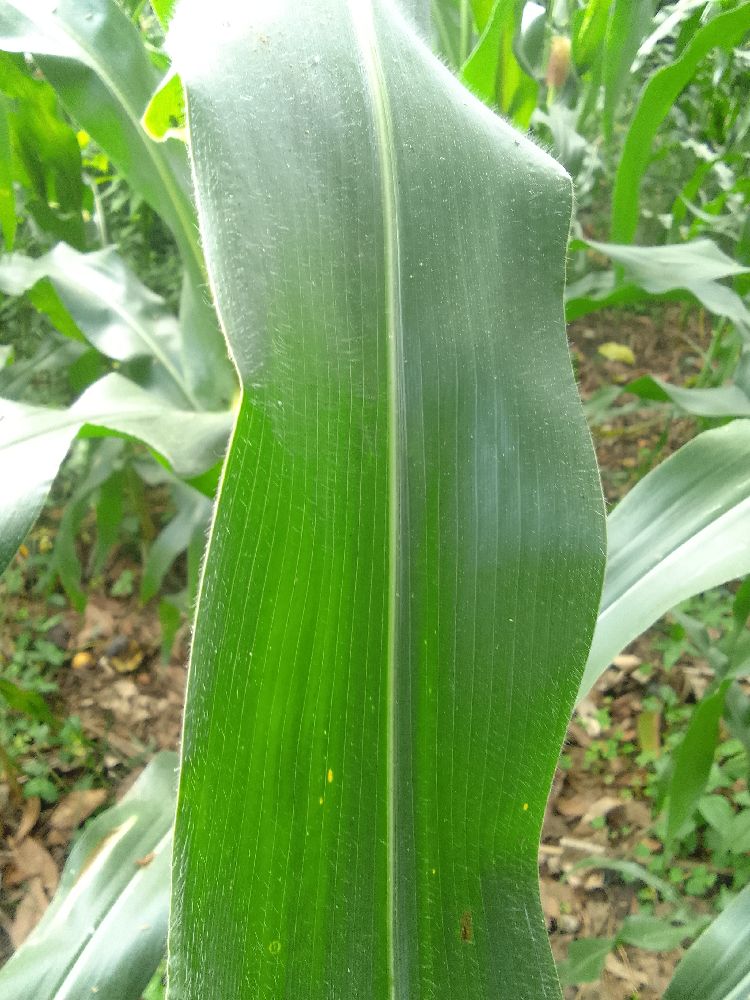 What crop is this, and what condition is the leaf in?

maize, healthy
